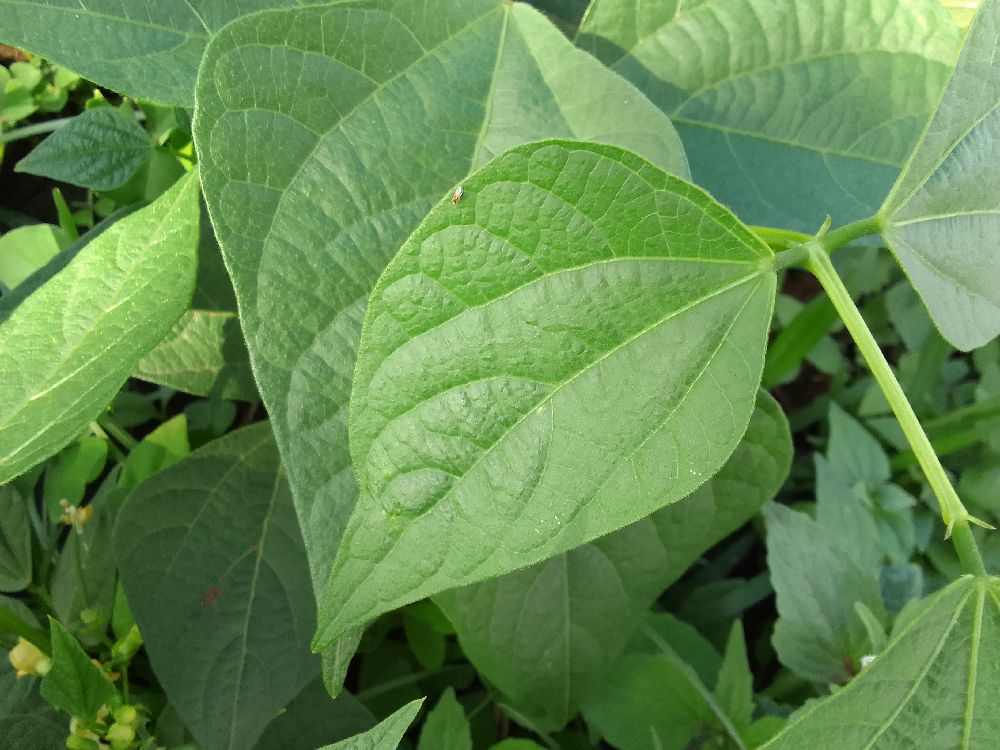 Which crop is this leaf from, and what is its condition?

common bean, healthy
